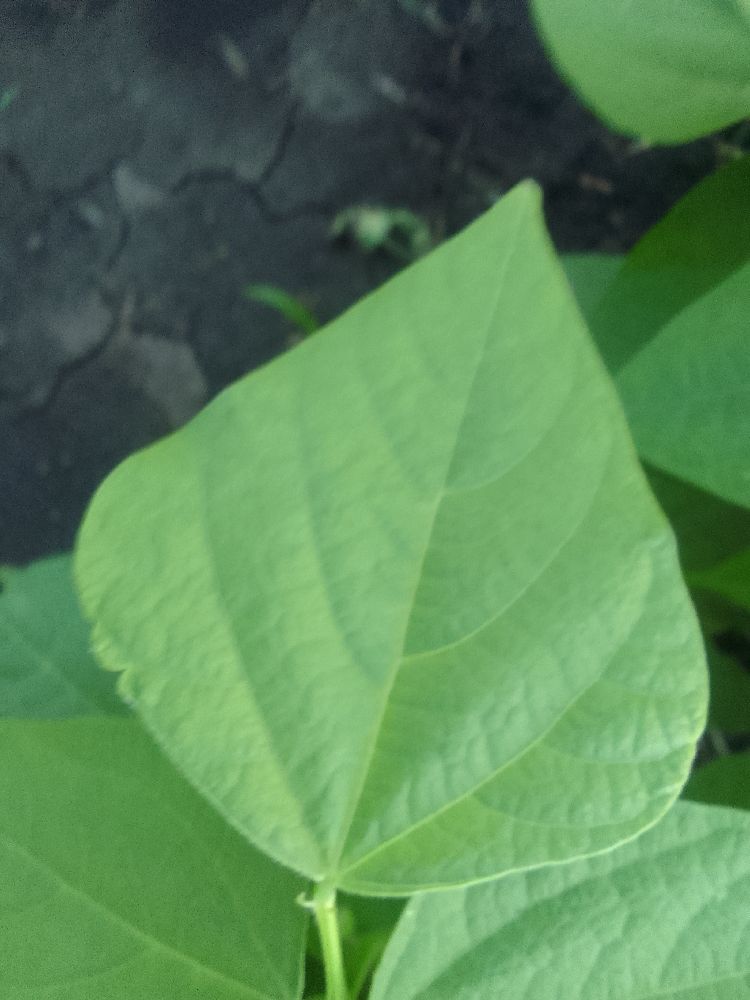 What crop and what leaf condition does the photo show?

common bean, healthy
